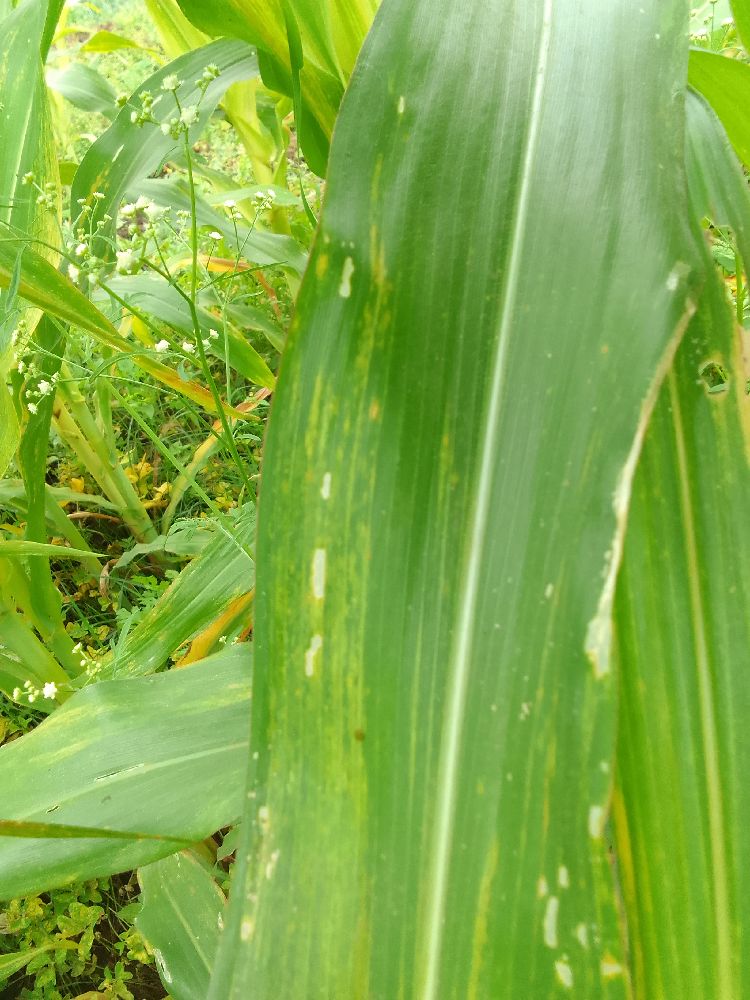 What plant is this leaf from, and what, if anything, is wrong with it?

maize, maize lethal necrosis
